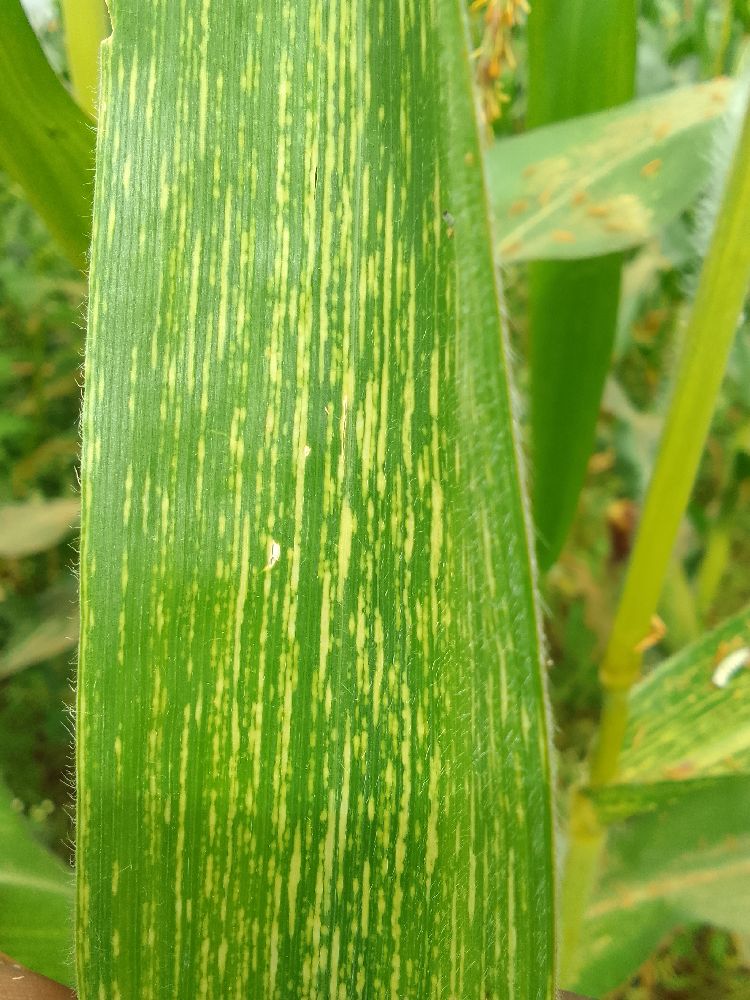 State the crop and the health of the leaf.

maize, maize streak virus
